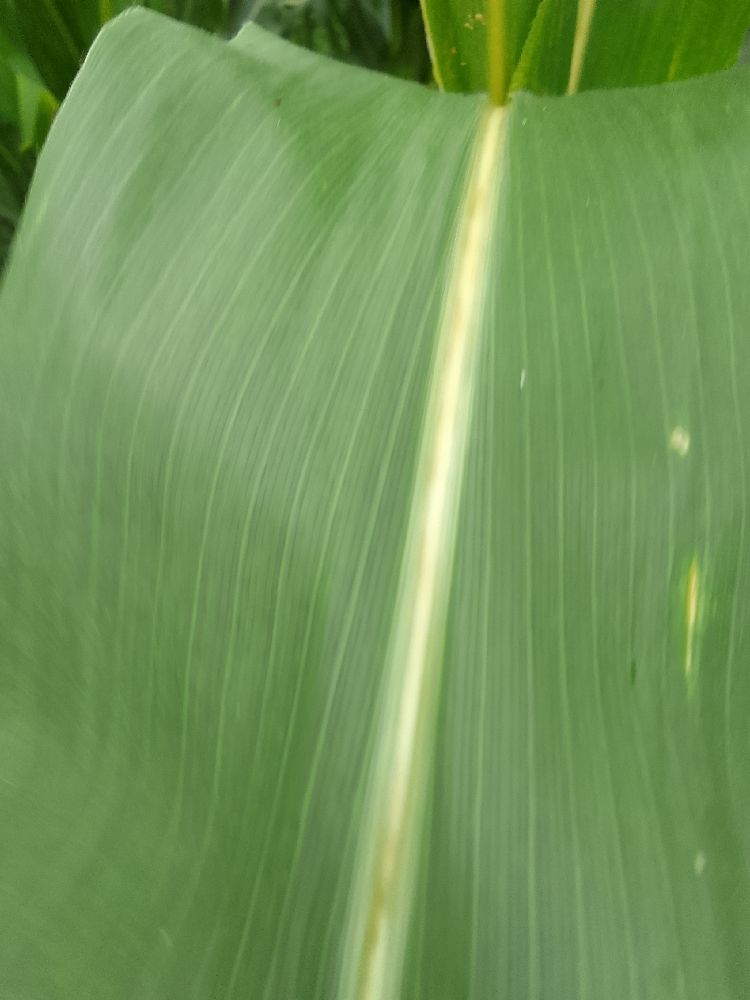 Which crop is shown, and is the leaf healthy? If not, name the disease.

maize, healthy
